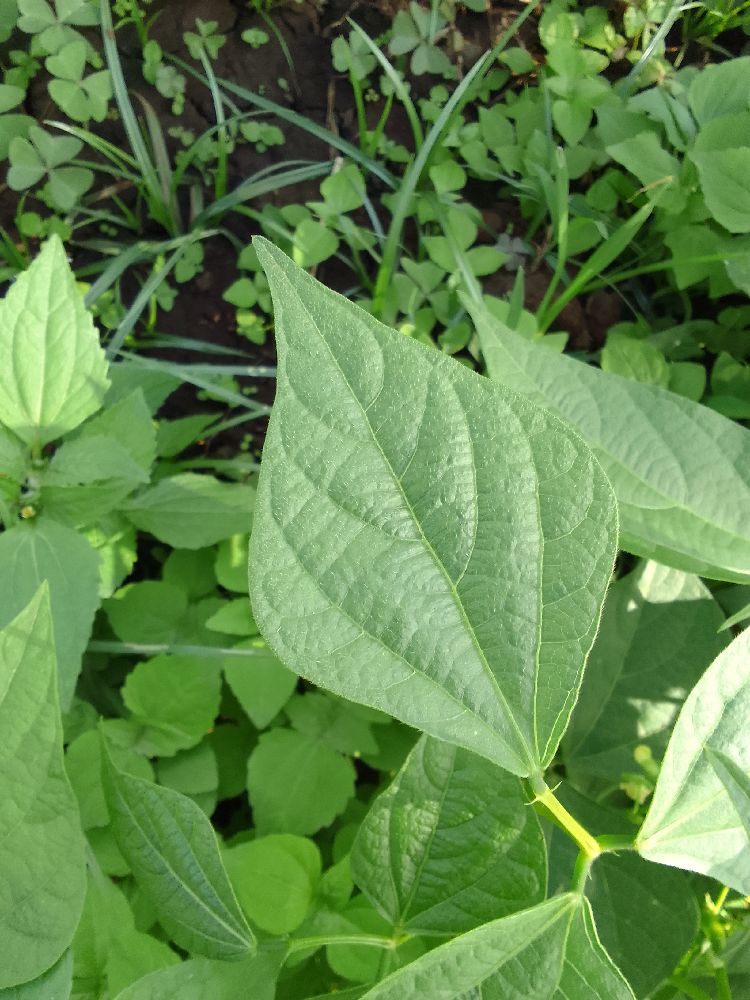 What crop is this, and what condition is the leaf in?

common bean, healthy
